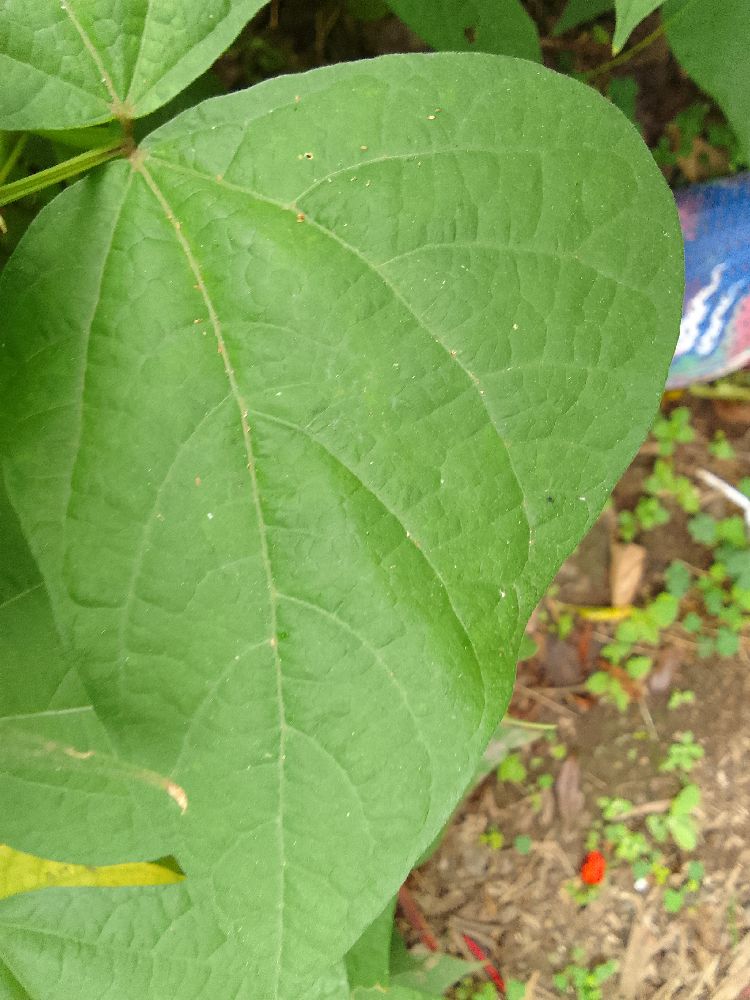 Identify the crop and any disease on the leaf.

common bean, healthy
